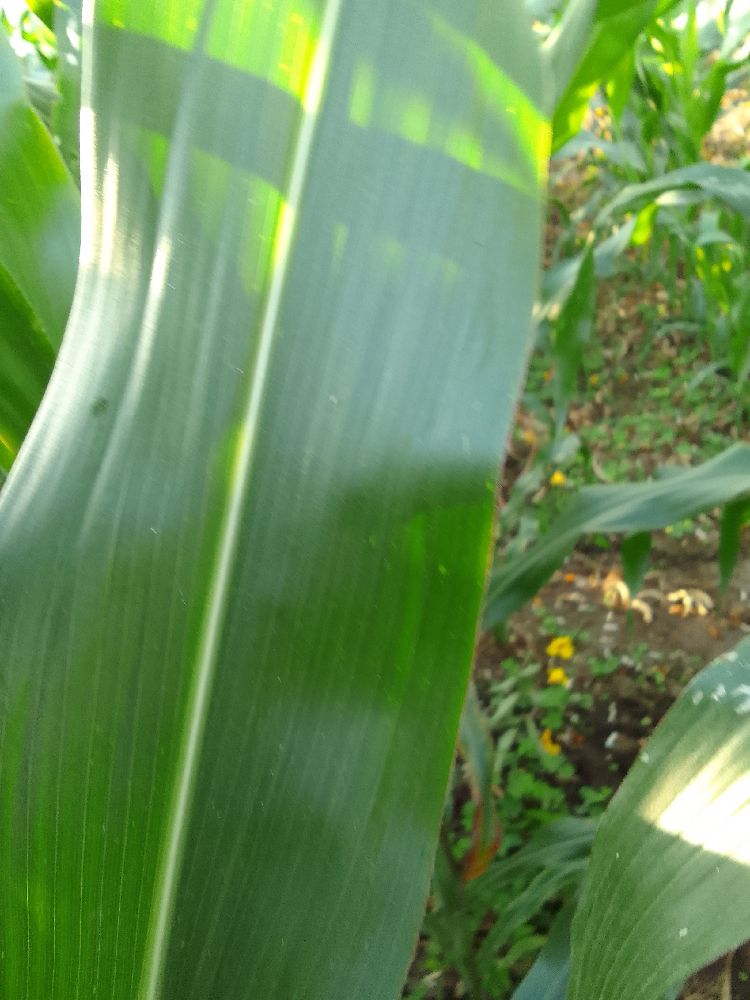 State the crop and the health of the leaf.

maize, healthy
